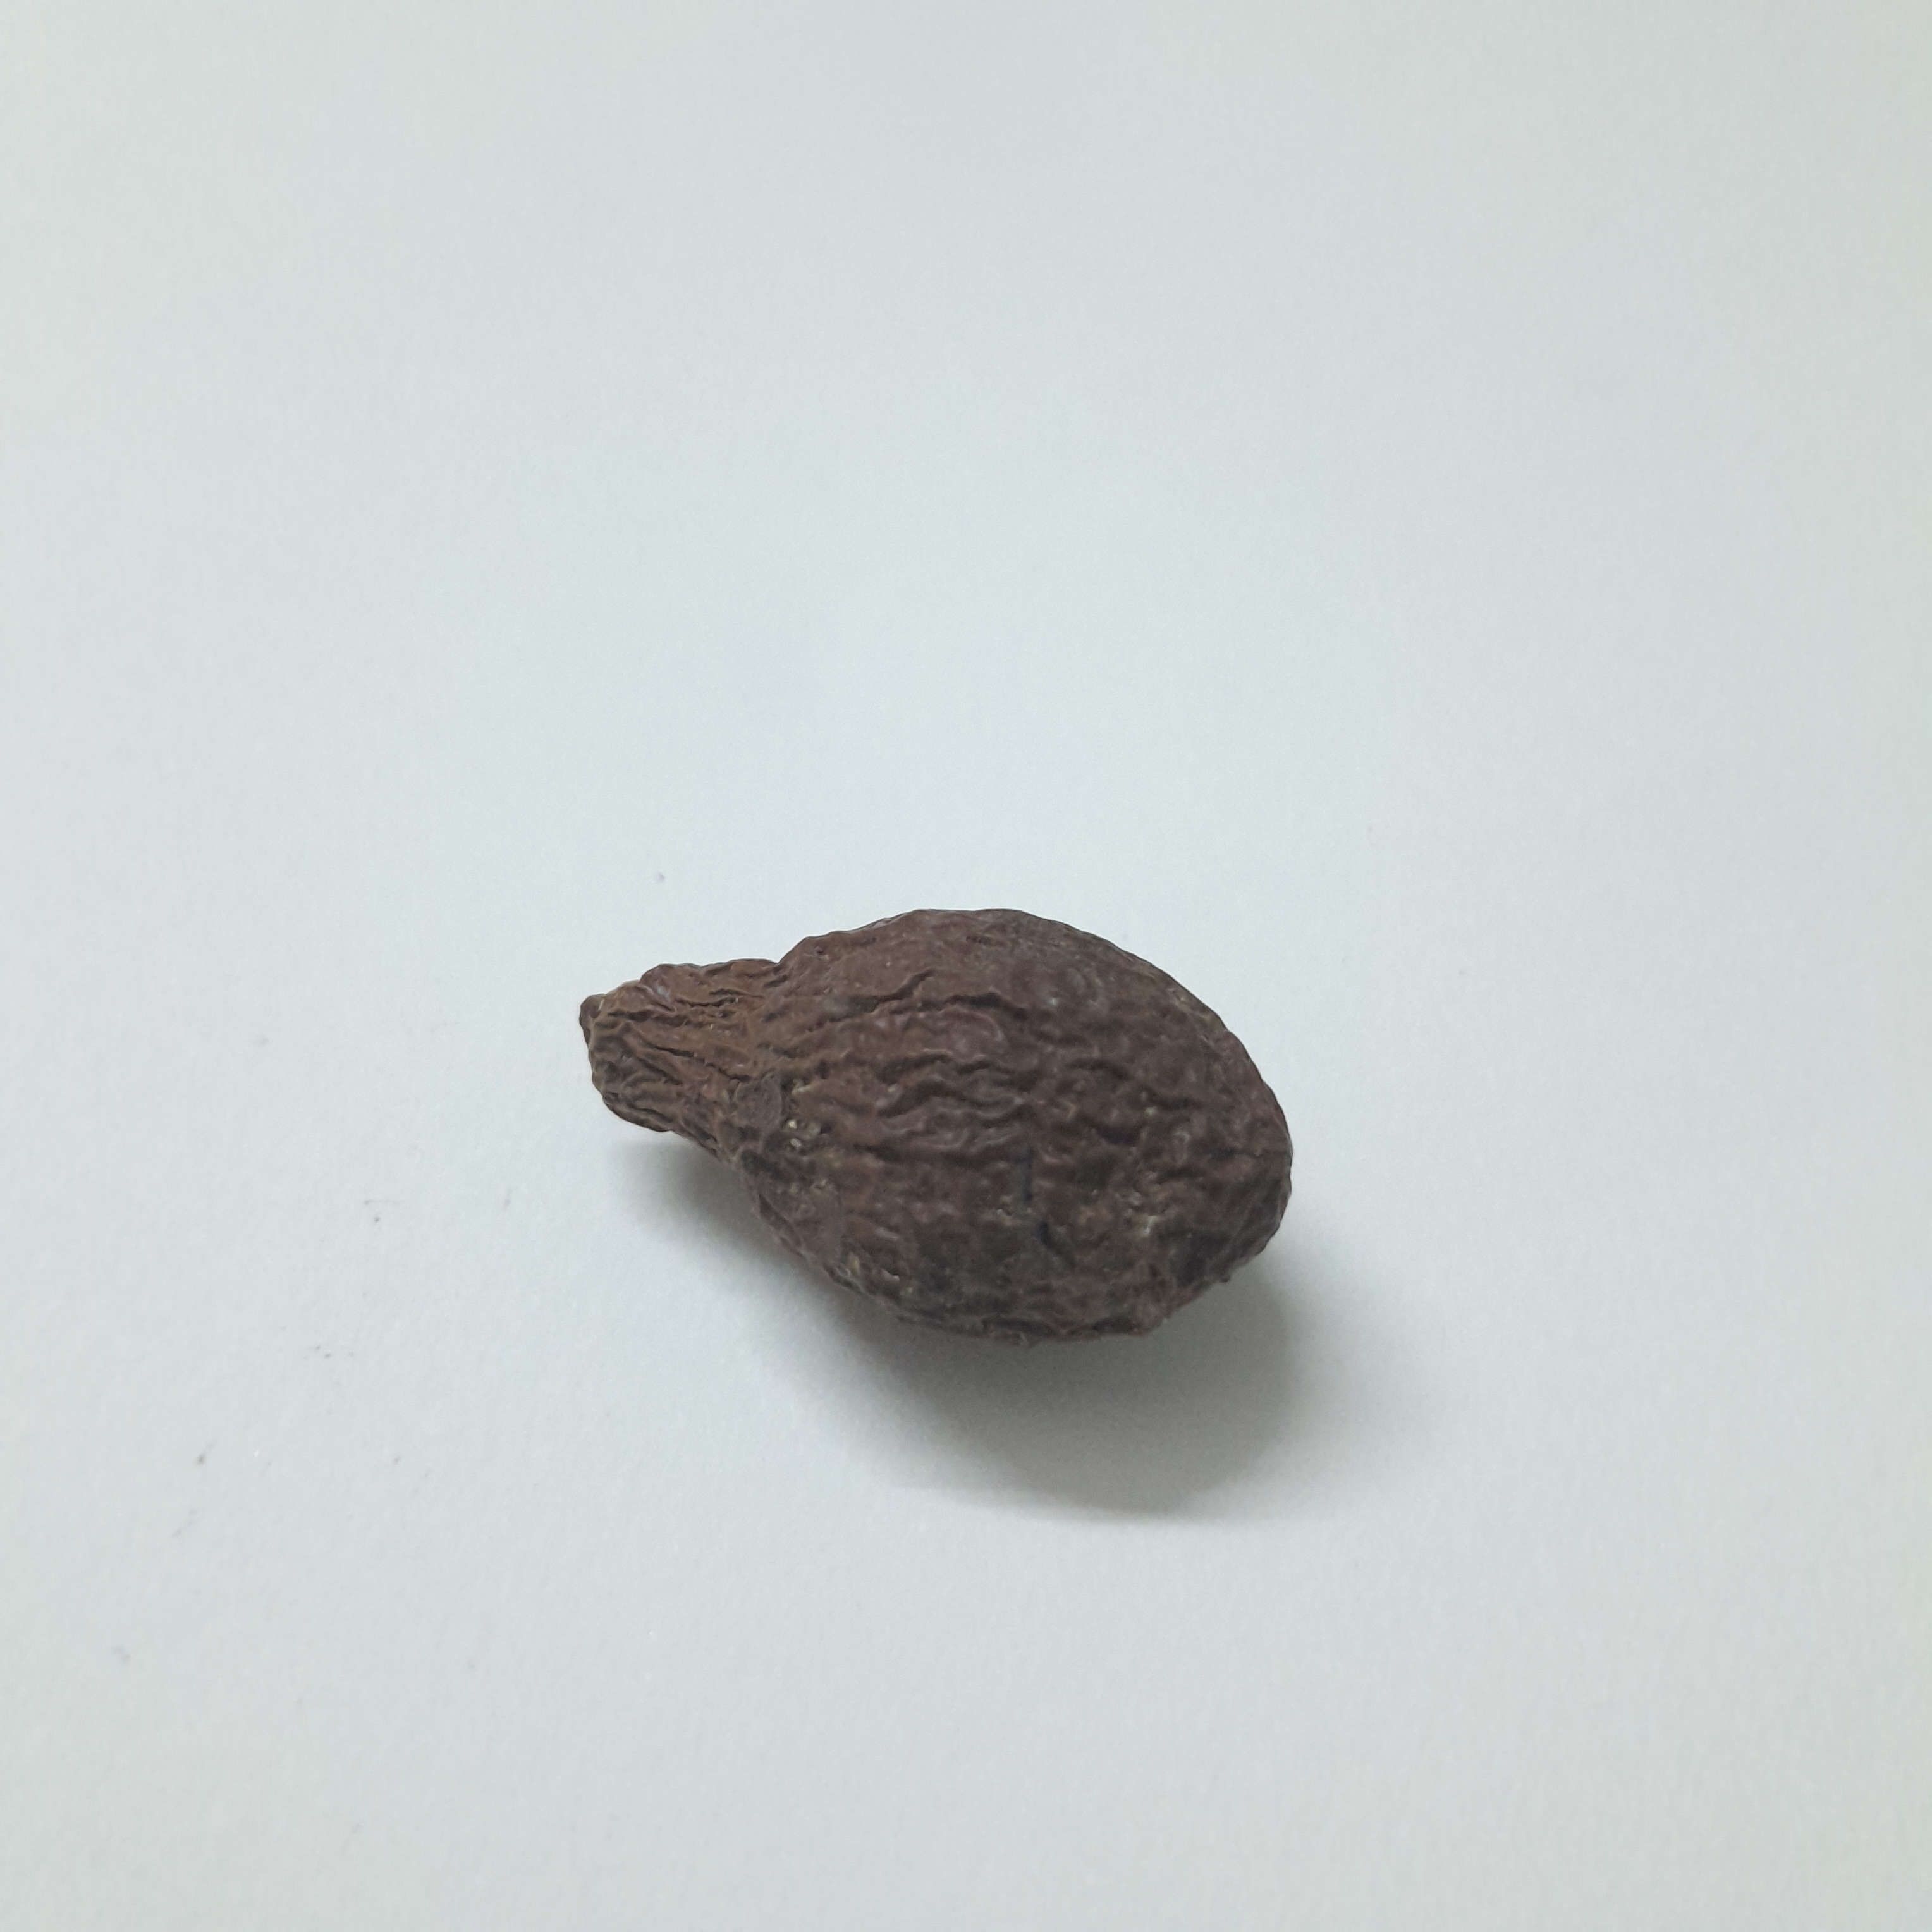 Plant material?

niranjanphal
